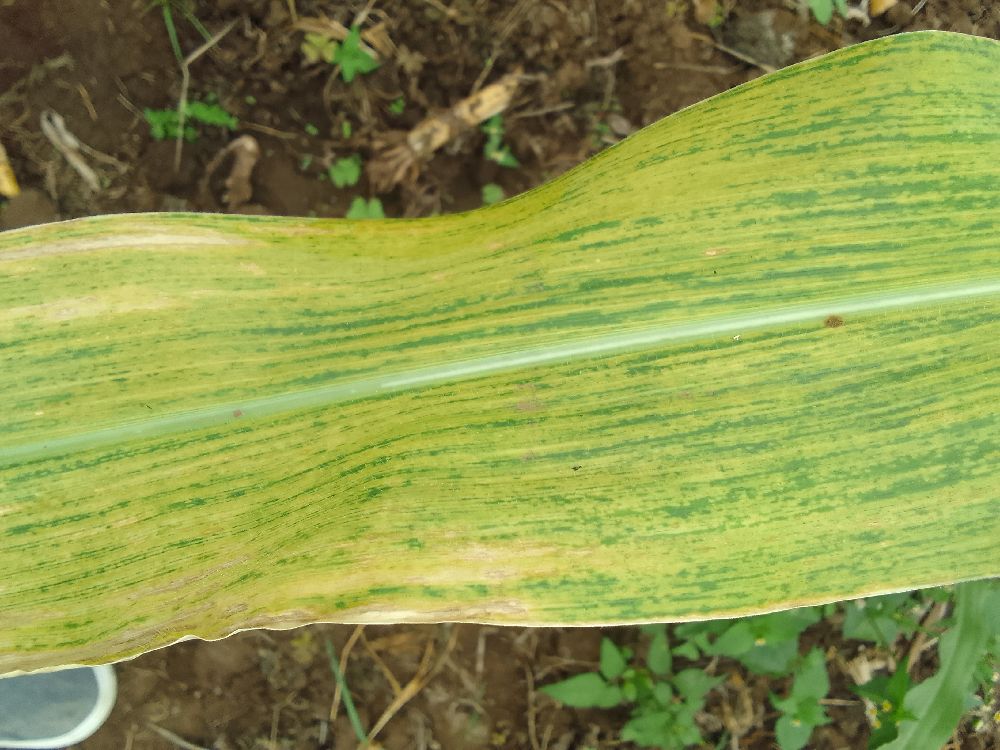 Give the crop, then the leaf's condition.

maize, maize lethal necrosis
